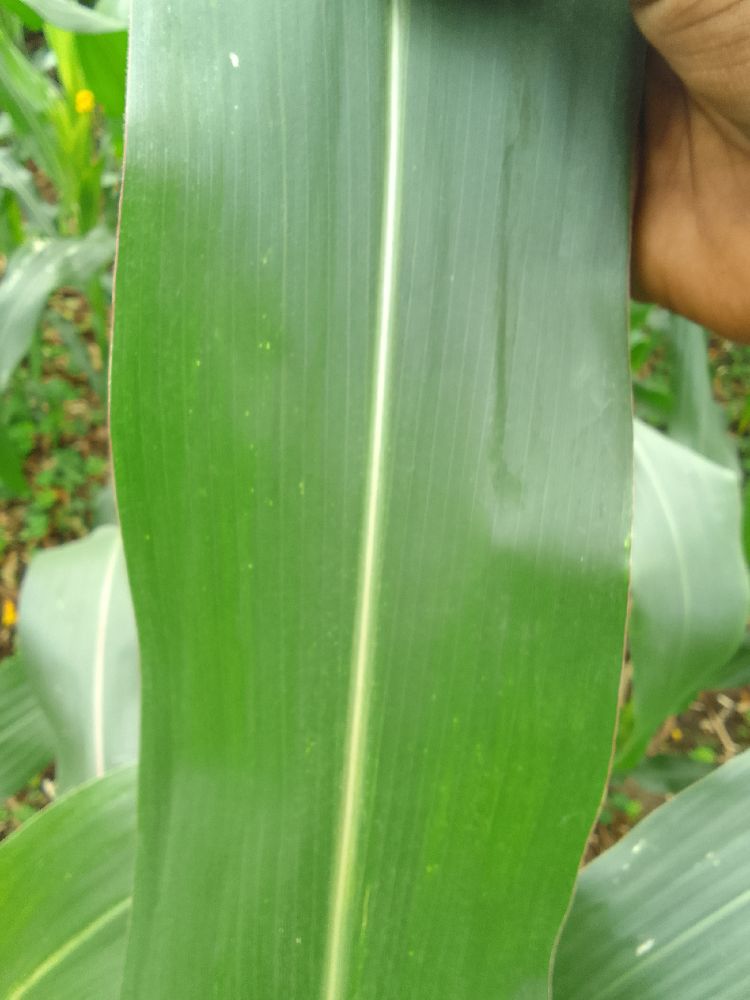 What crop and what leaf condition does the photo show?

maize, healthy
